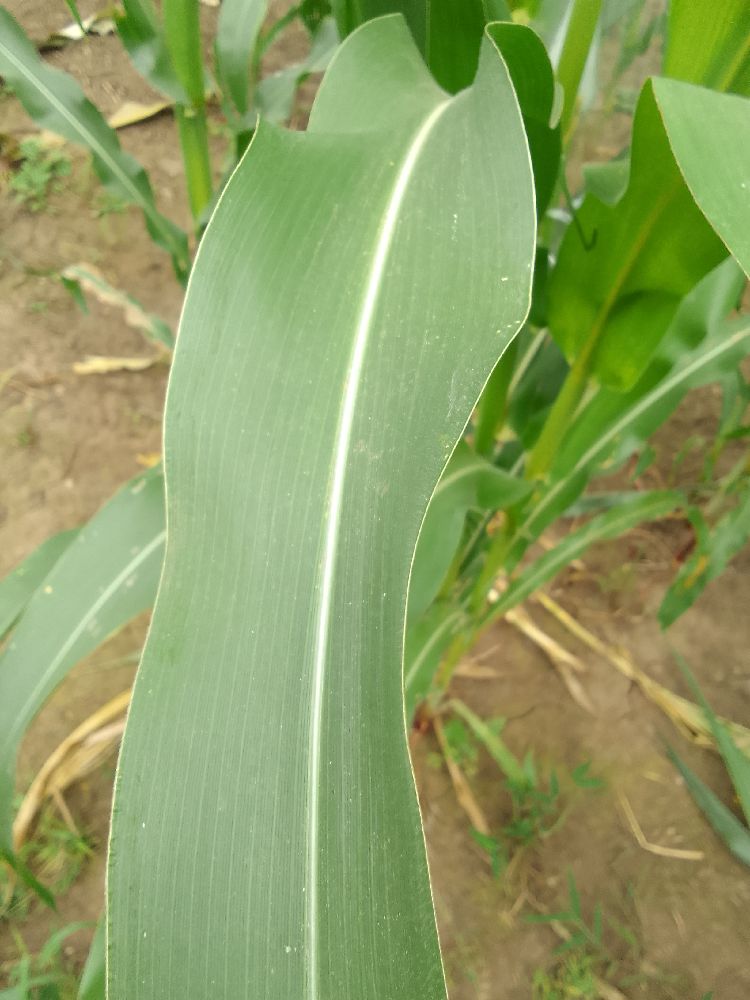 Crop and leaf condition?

maize, healthy
